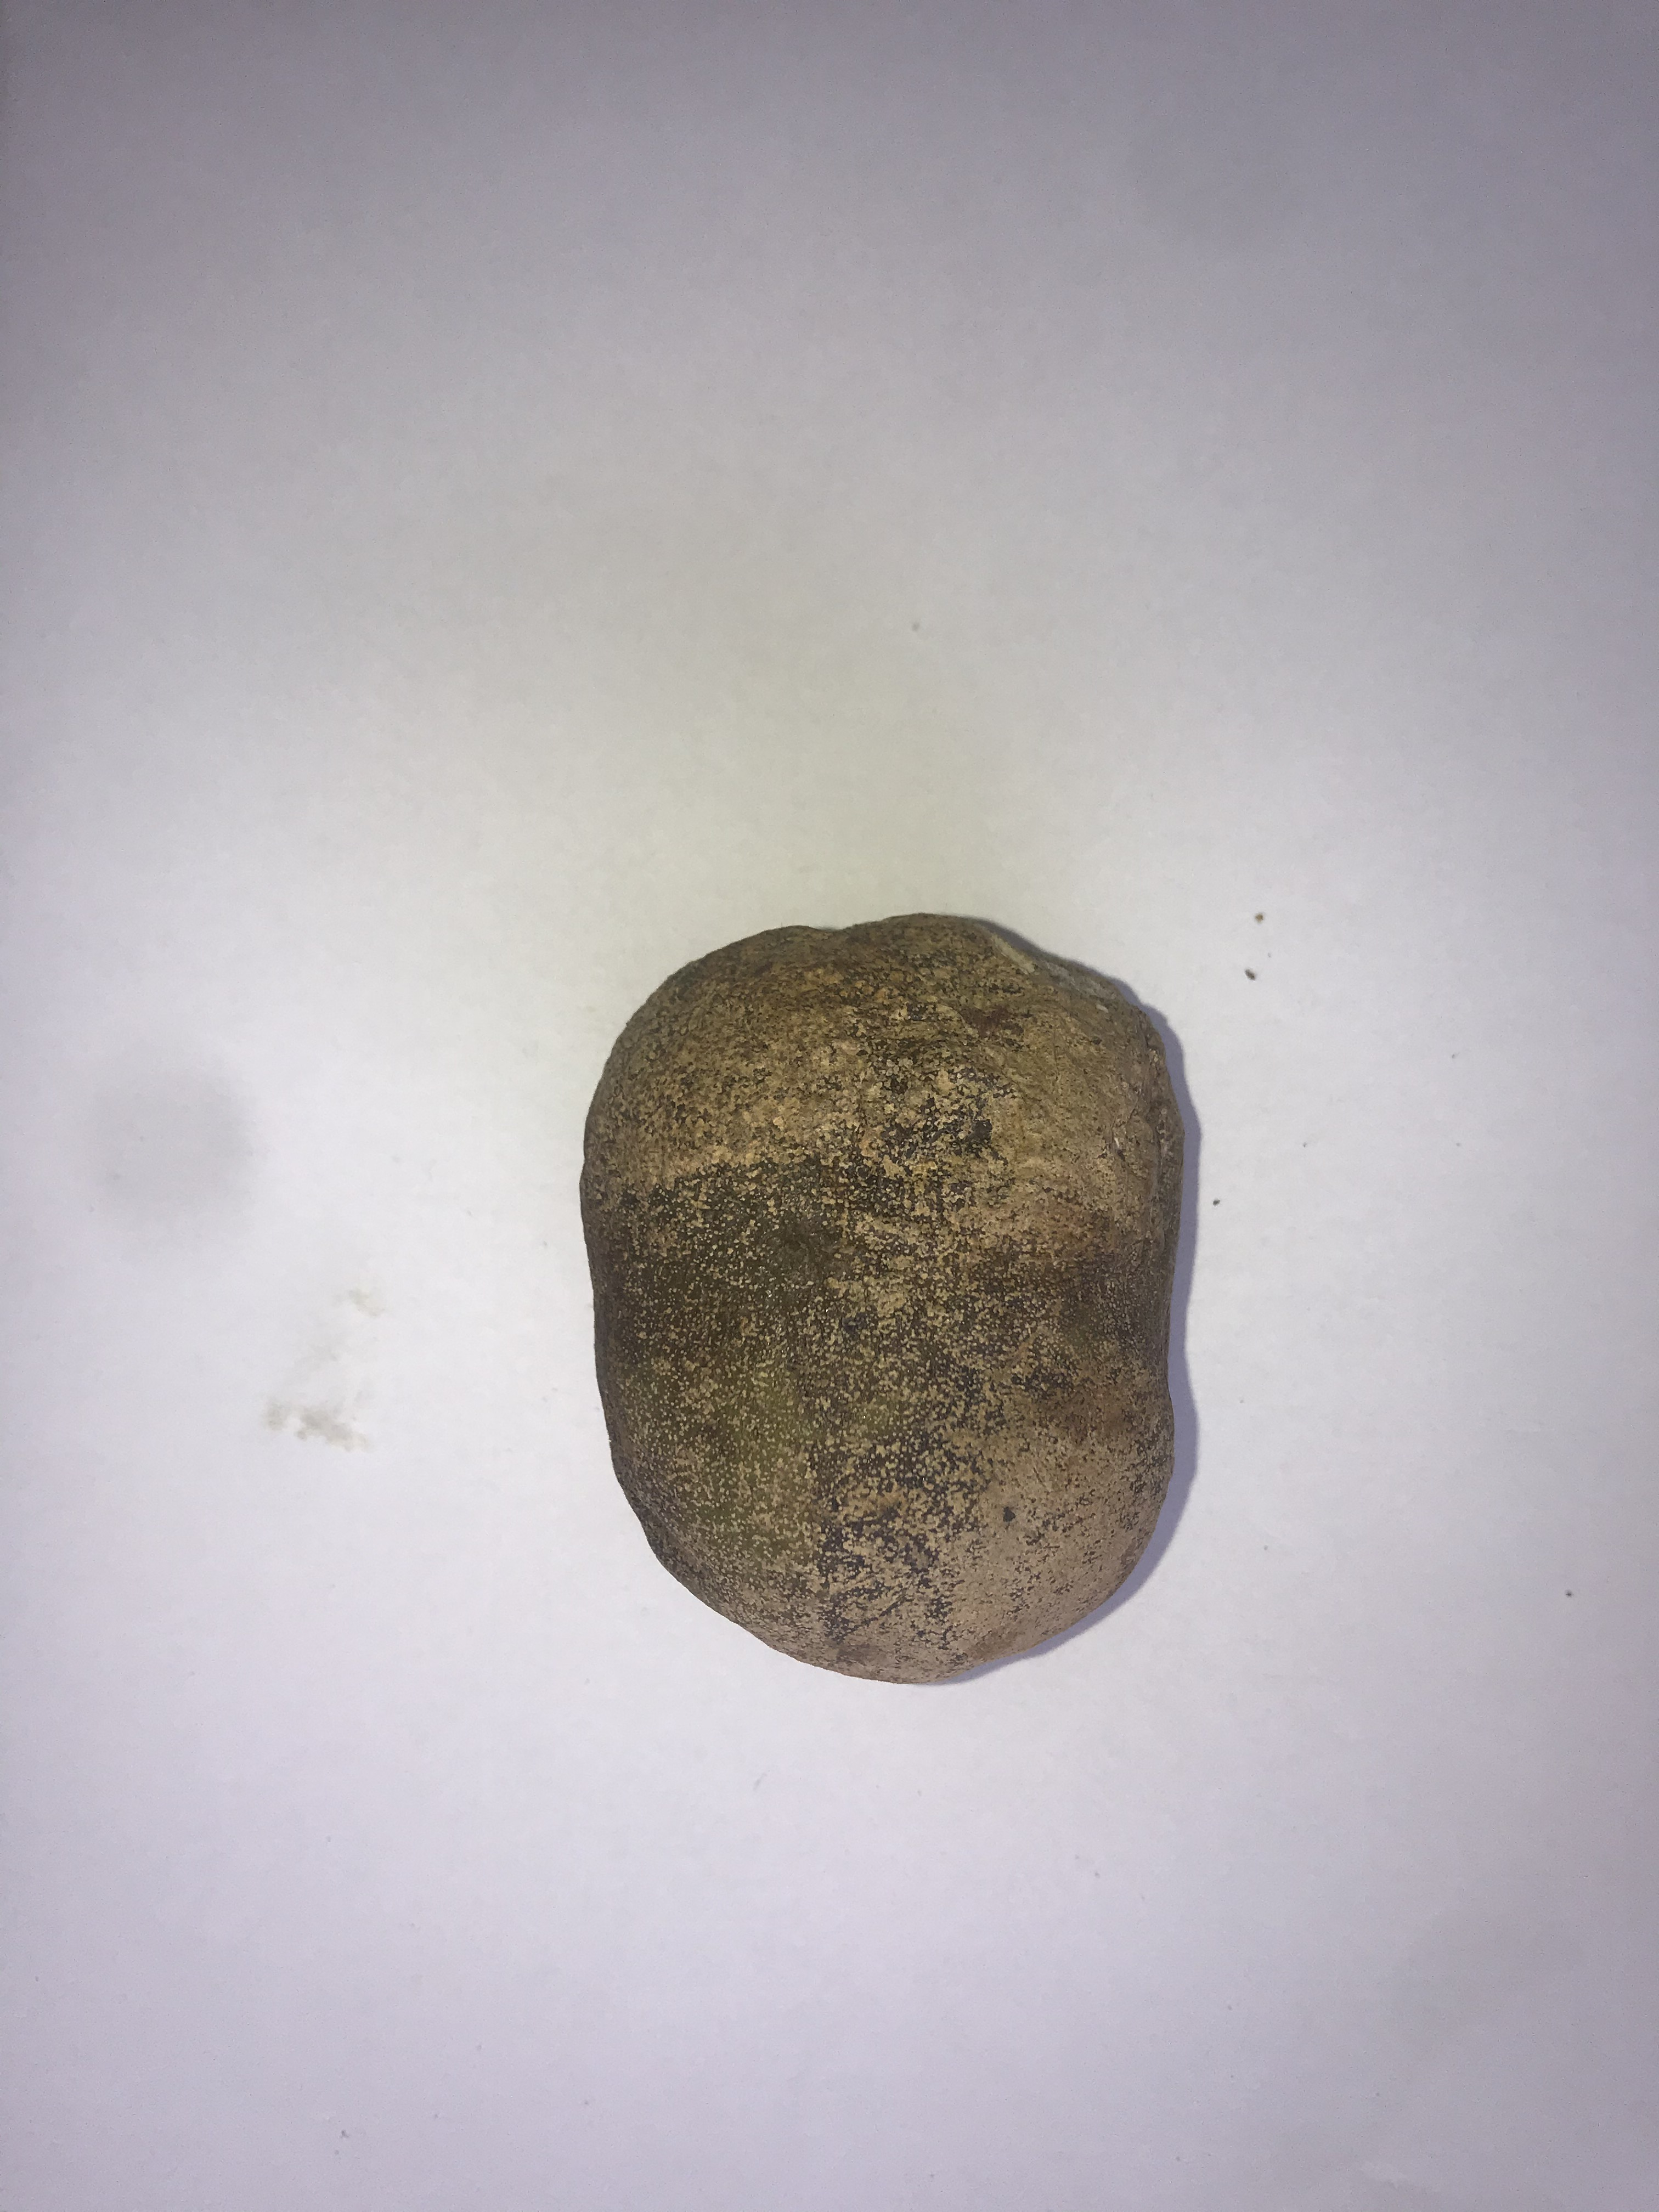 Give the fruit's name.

pequi
